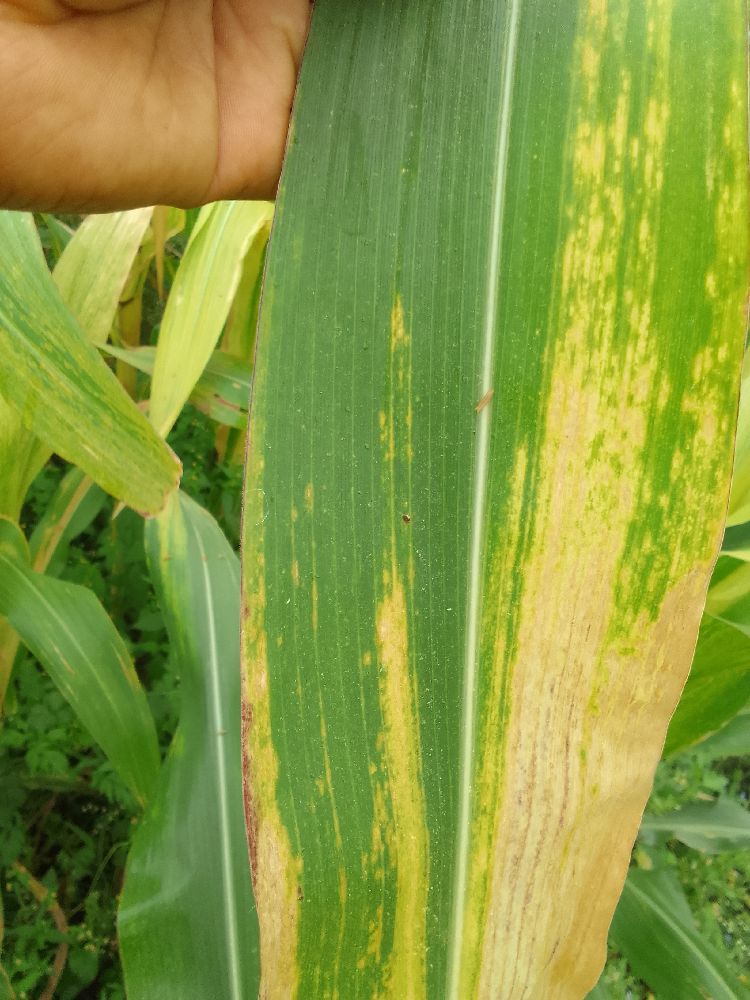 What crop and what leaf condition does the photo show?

maize, maize lethal necrosis
